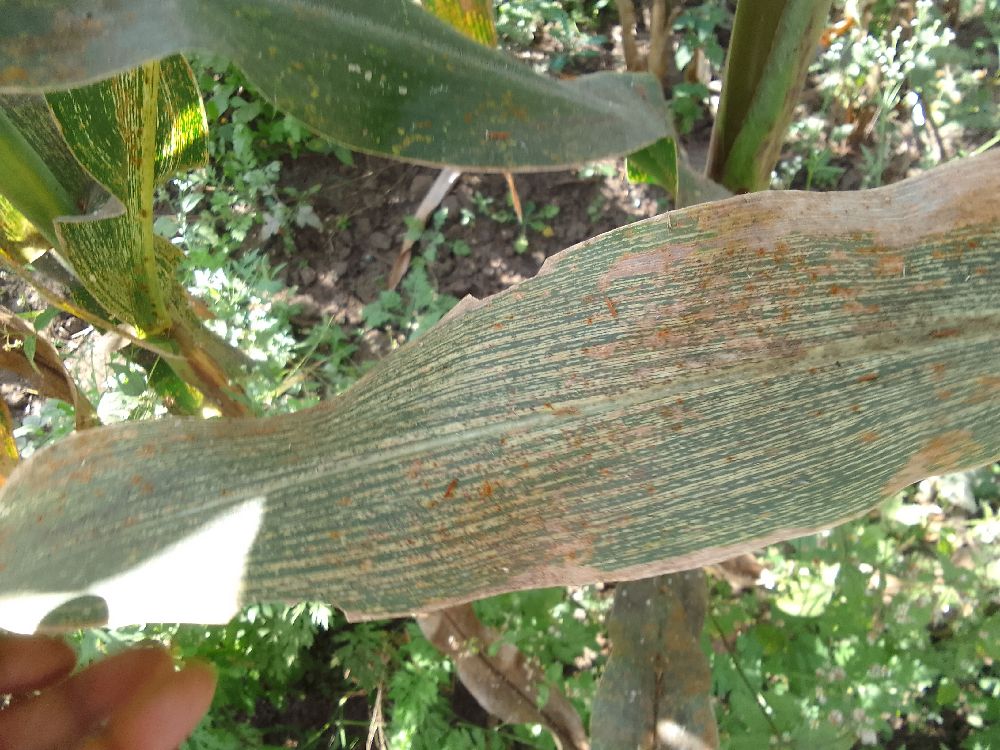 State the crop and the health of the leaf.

maize, maize streak virus
